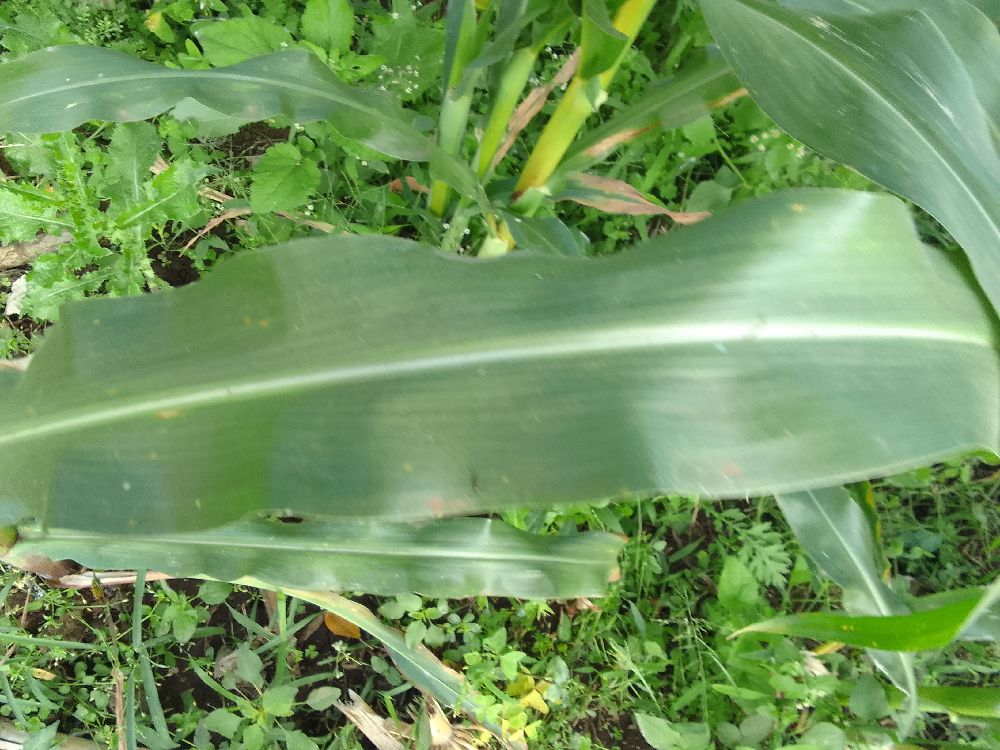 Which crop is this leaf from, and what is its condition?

maize, healthy
